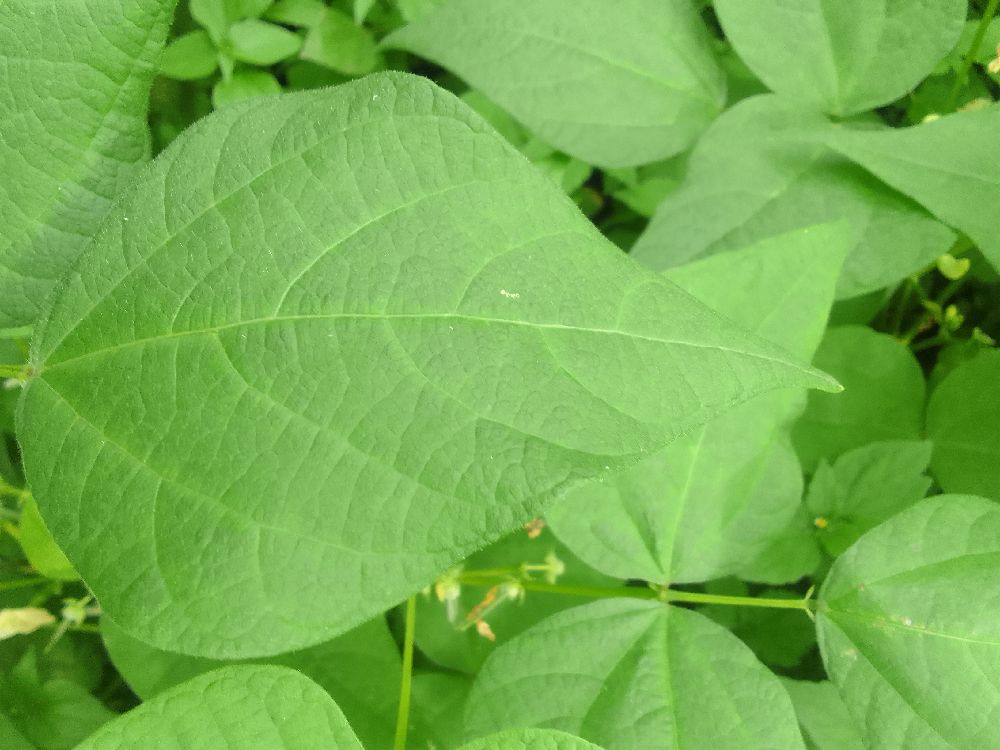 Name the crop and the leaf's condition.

common bean, healthy
